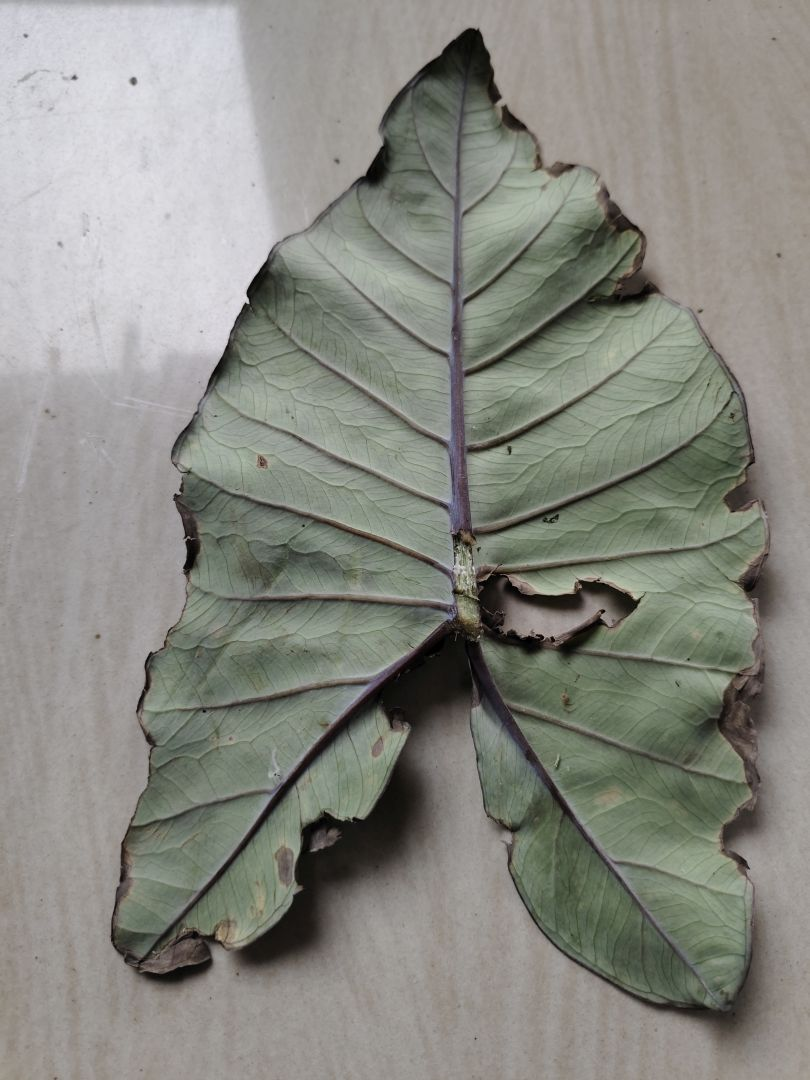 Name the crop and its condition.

taro, leaf blight
